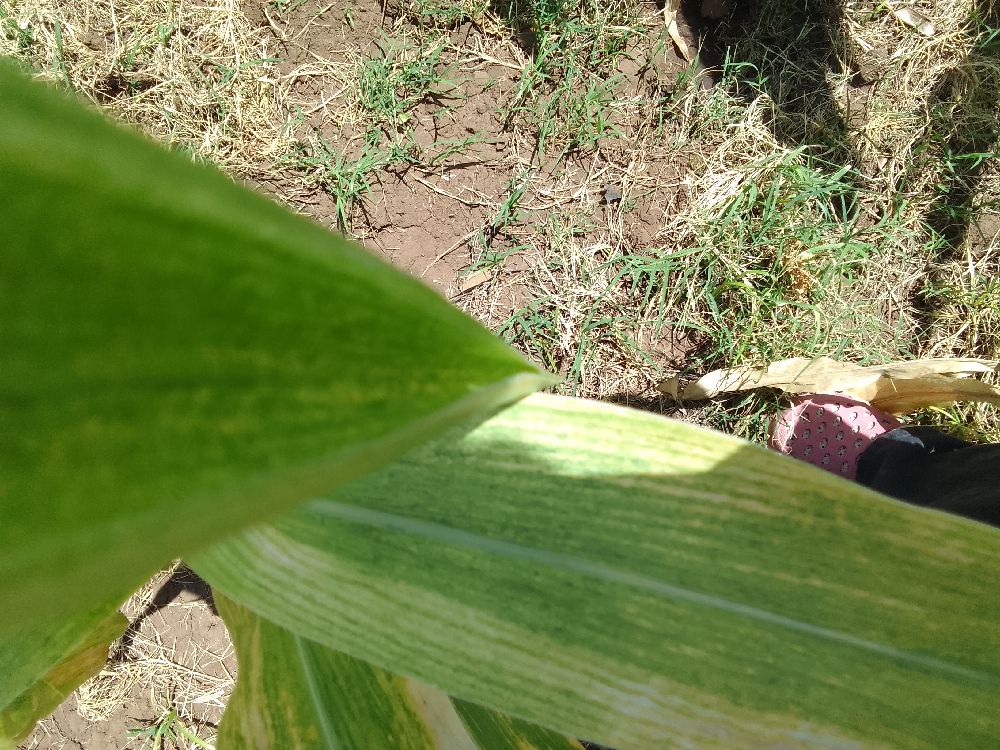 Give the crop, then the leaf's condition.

maize, maize lethal necrosis
